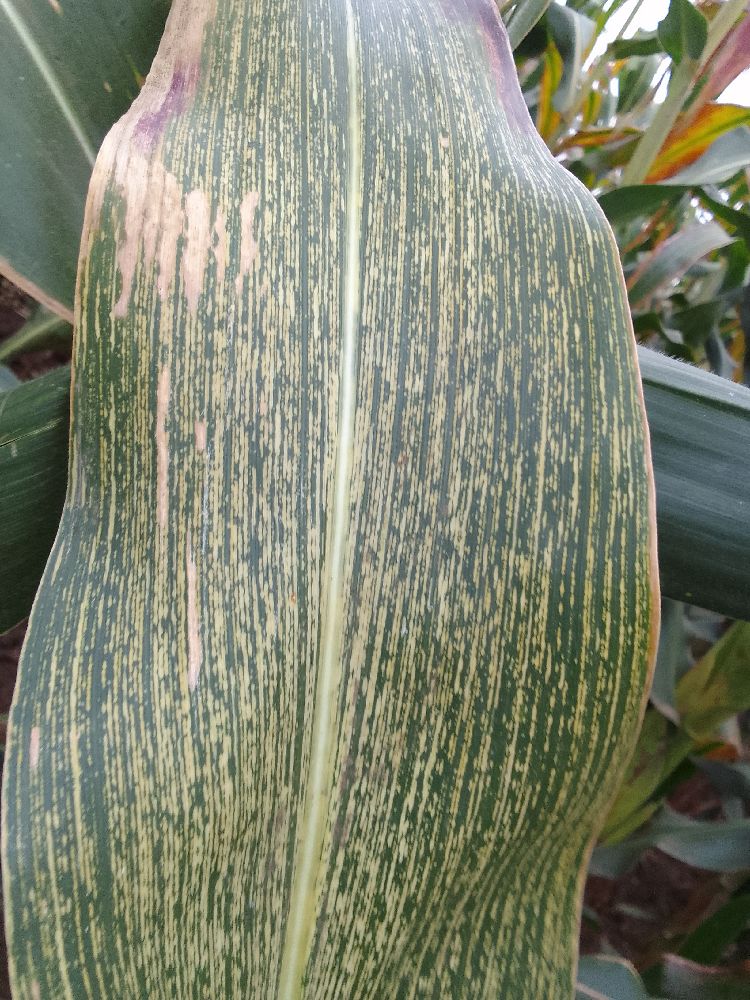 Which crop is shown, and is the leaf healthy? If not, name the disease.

maize, maize streak virus
